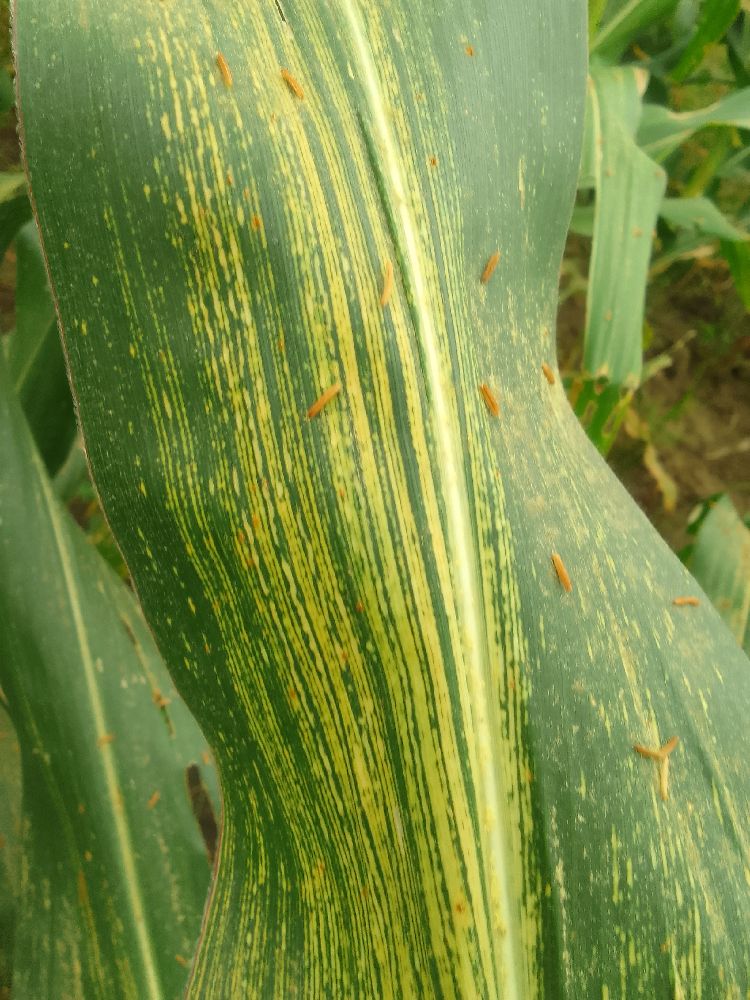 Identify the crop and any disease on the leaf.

maize, maize streak virus
